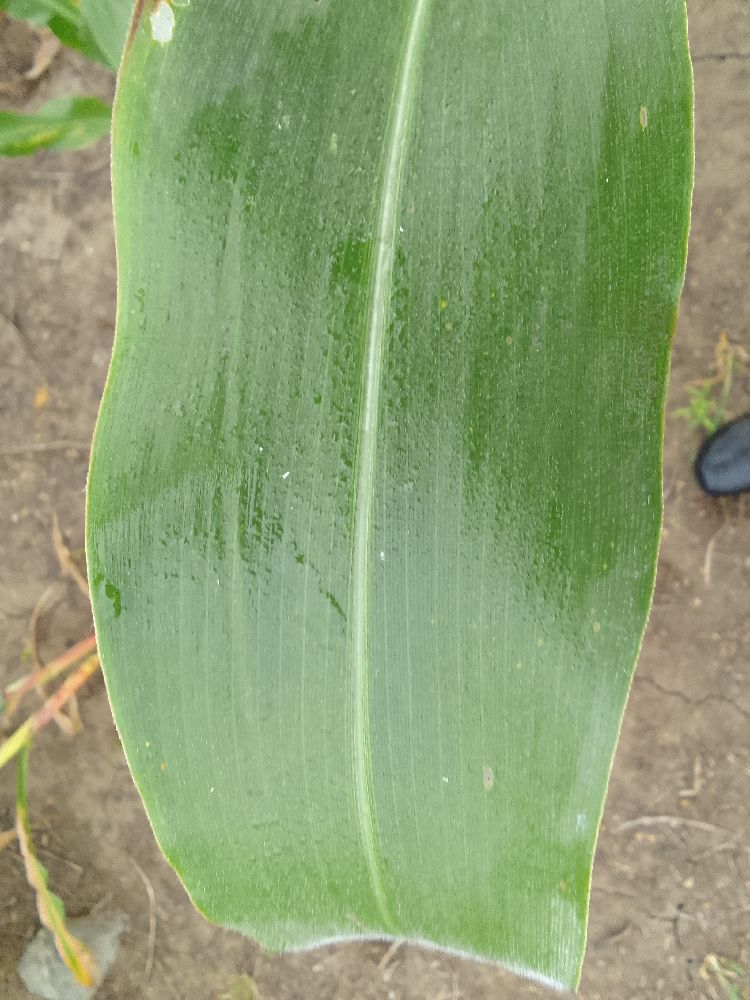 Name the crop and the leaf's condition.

maize, healthy
